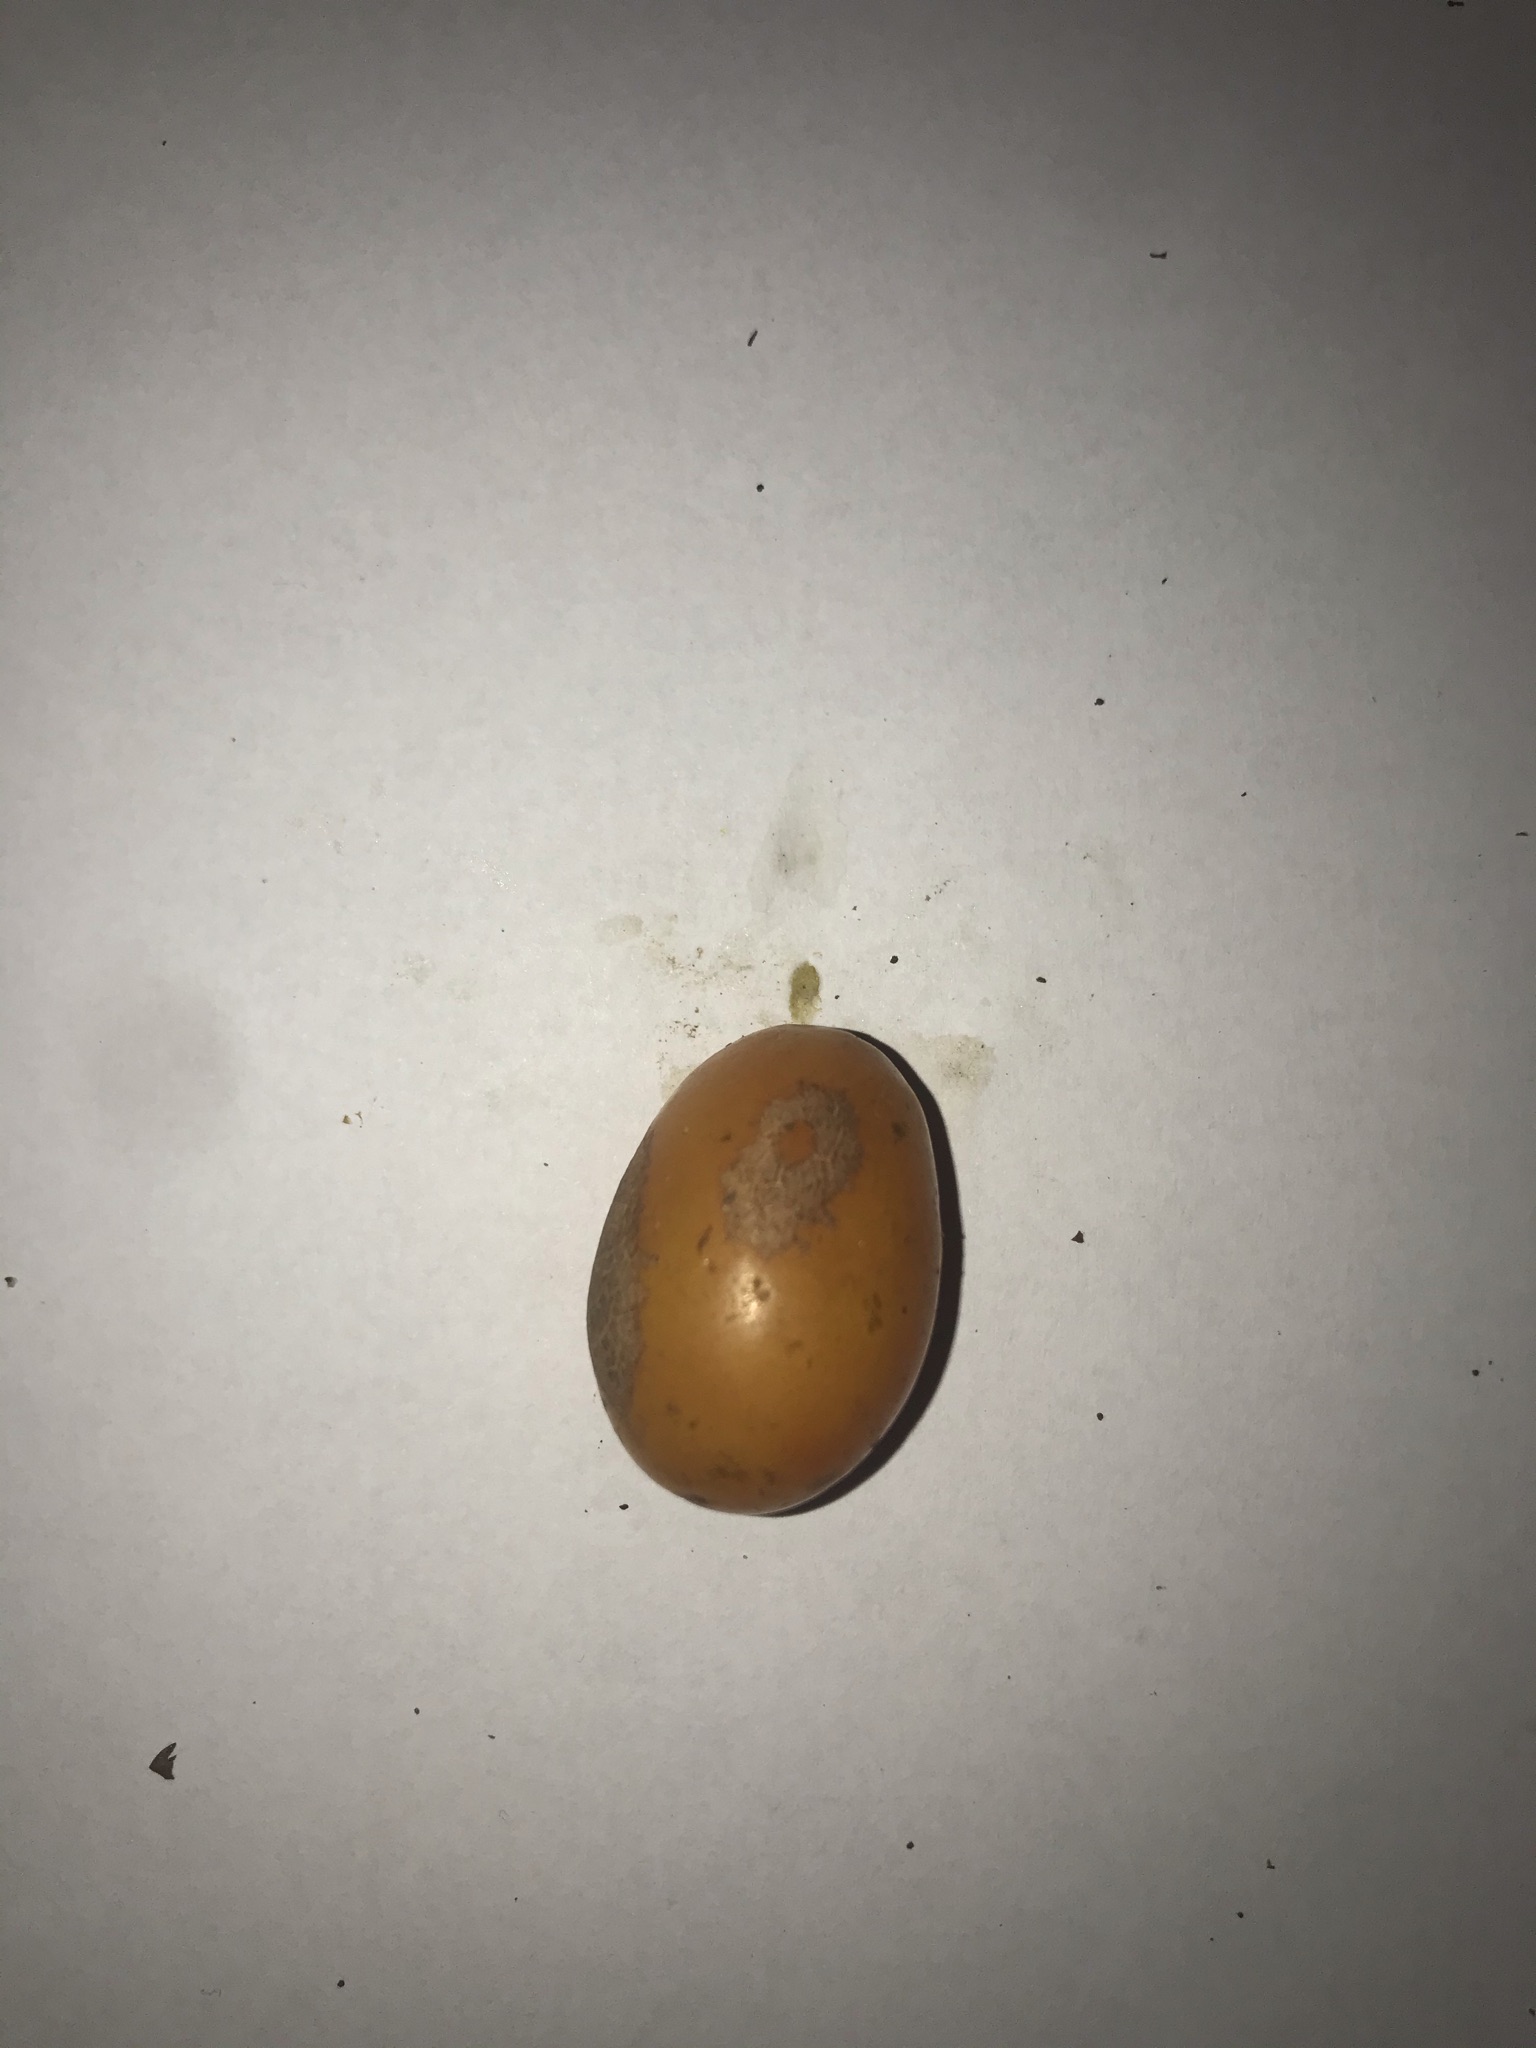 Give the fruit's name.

siriguela
